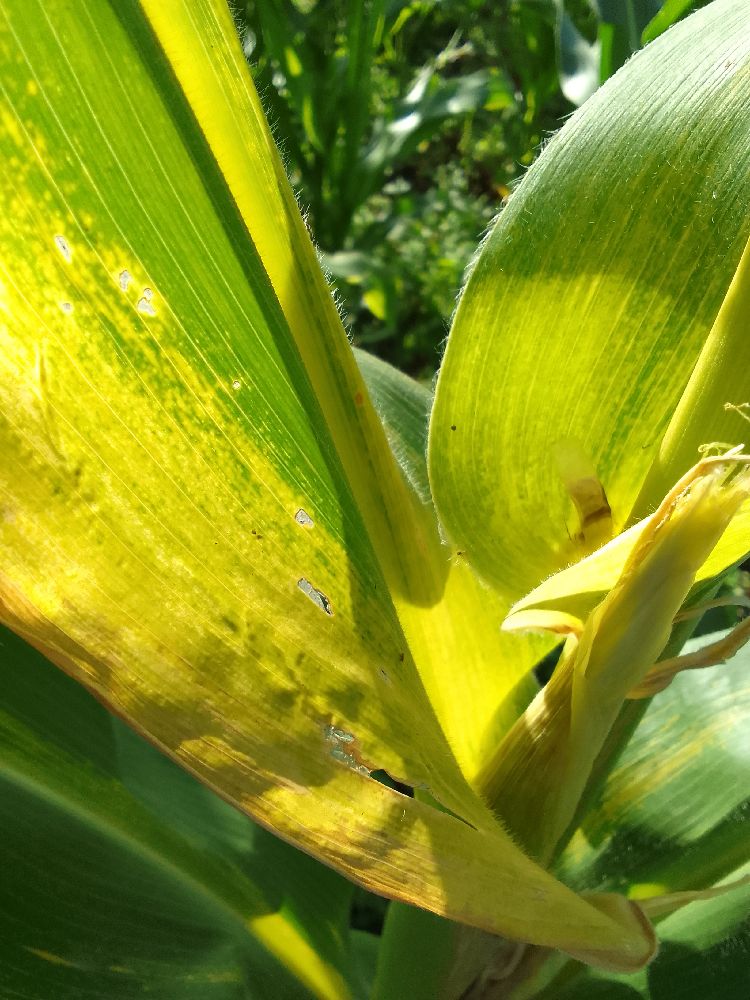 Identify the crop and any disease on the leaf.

maize, maize lethal necrosis
